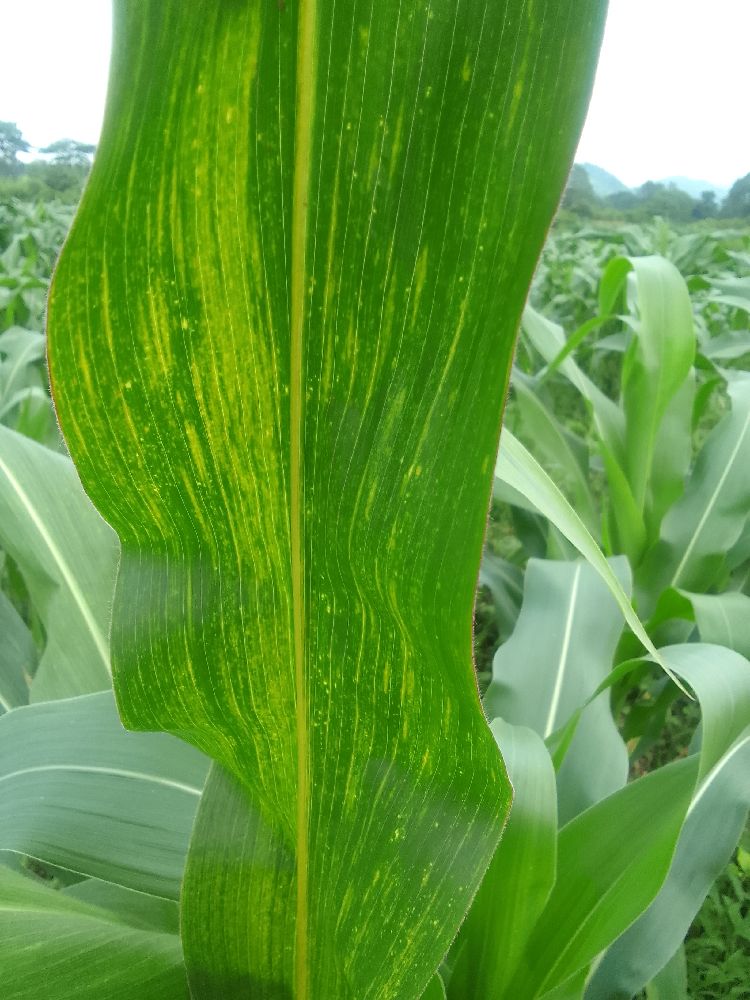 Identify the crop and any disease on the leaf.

maize, maize lethal necrosis
